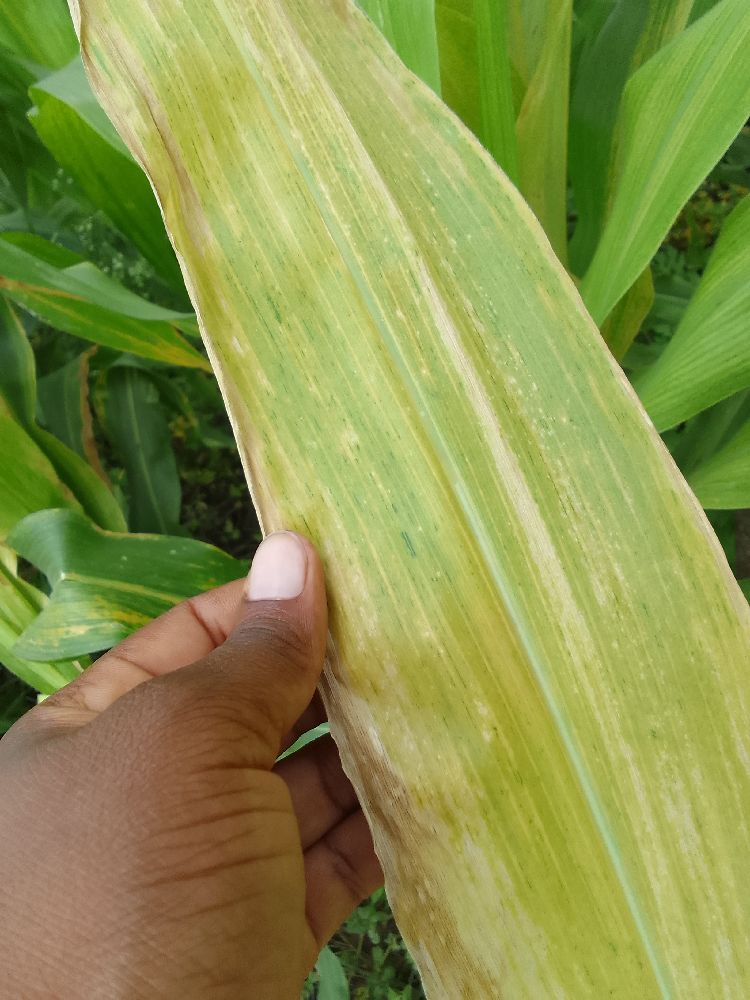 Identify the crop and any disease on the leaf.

maize, maize lethal necrosis
